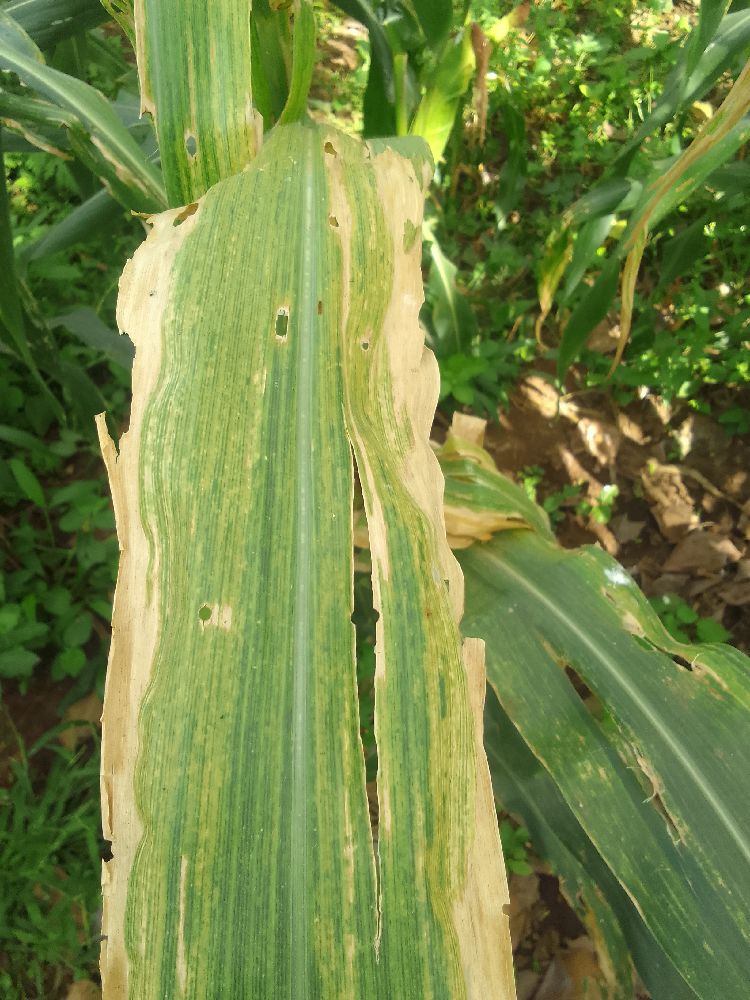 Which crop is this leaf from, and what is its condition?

maize, maize lethal necrosis
